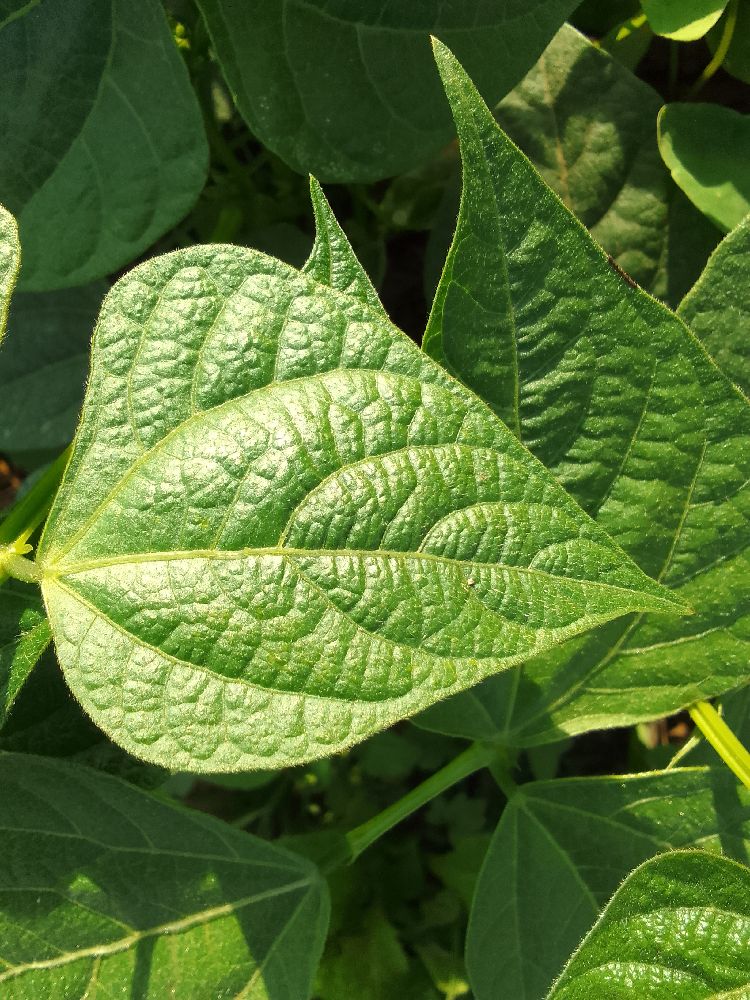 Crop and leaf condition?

common bean, healthy
